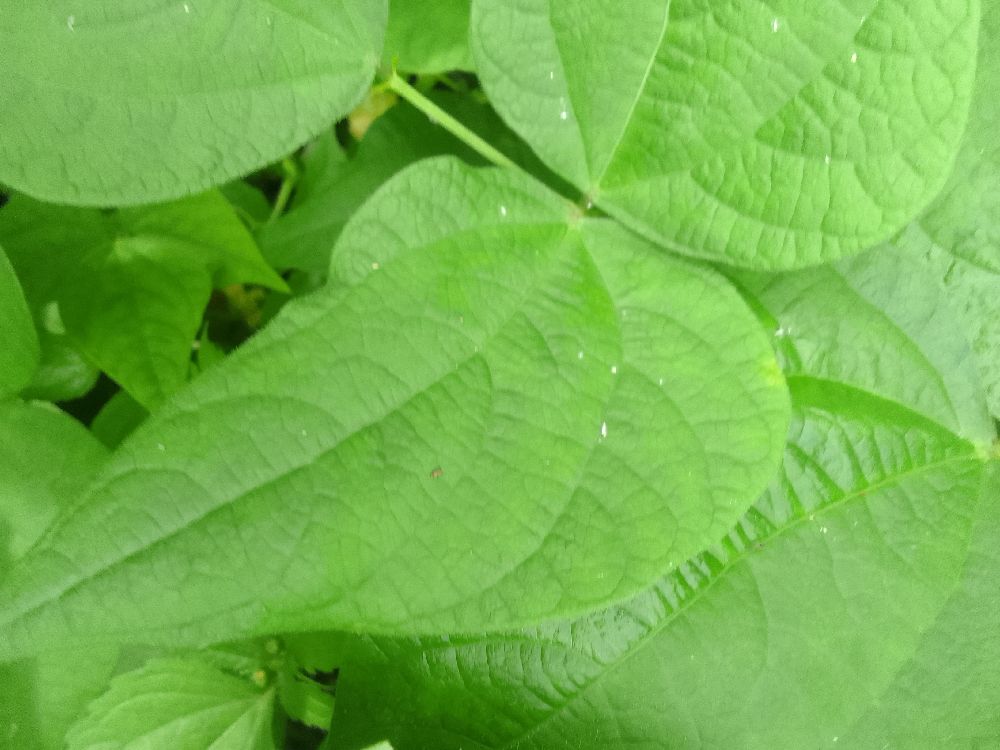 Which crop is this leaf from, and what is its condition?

common bean, healthy
